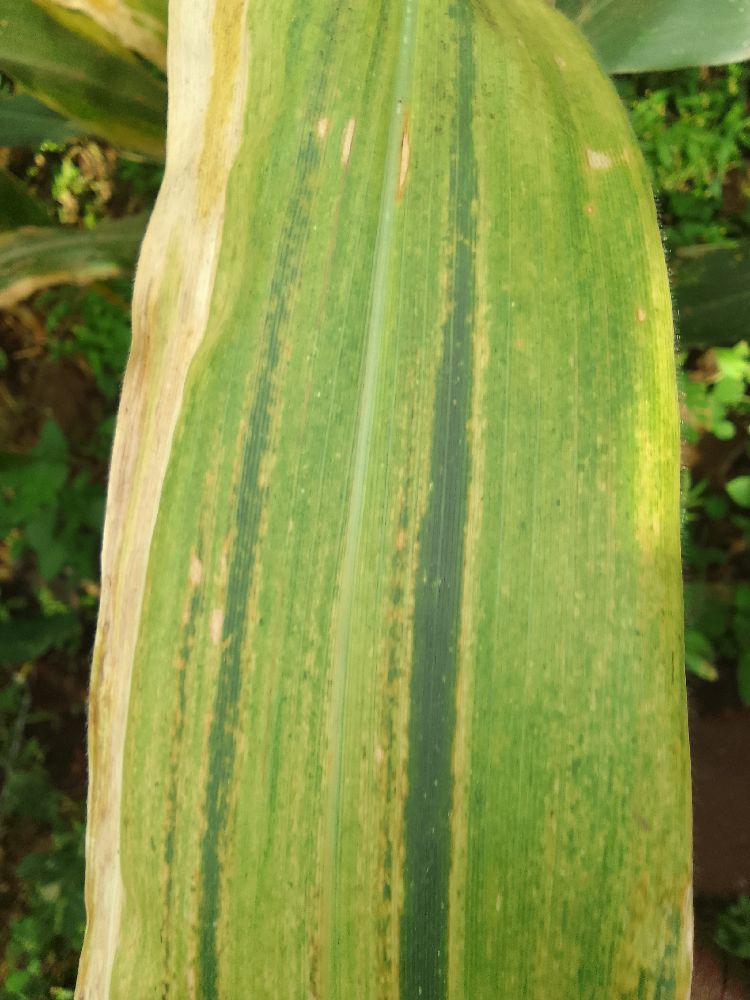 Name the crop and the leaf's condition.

maize, maize lethal necrosis
